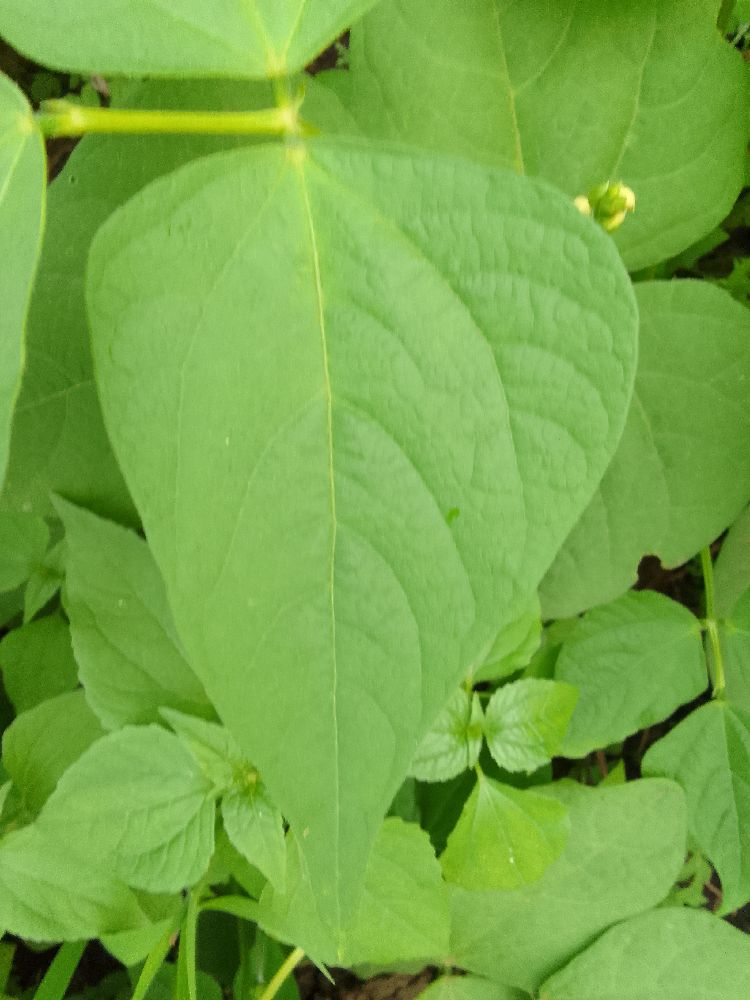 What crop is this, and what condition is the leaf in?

common bean, healthy
